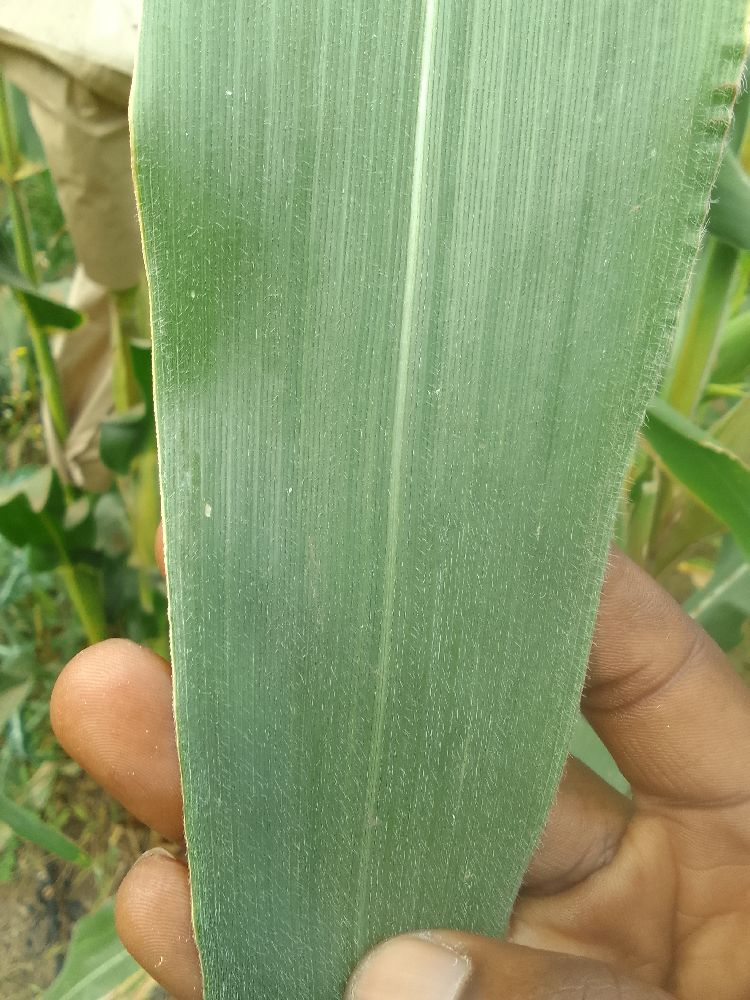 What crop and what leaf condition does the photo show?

maize, healthy
